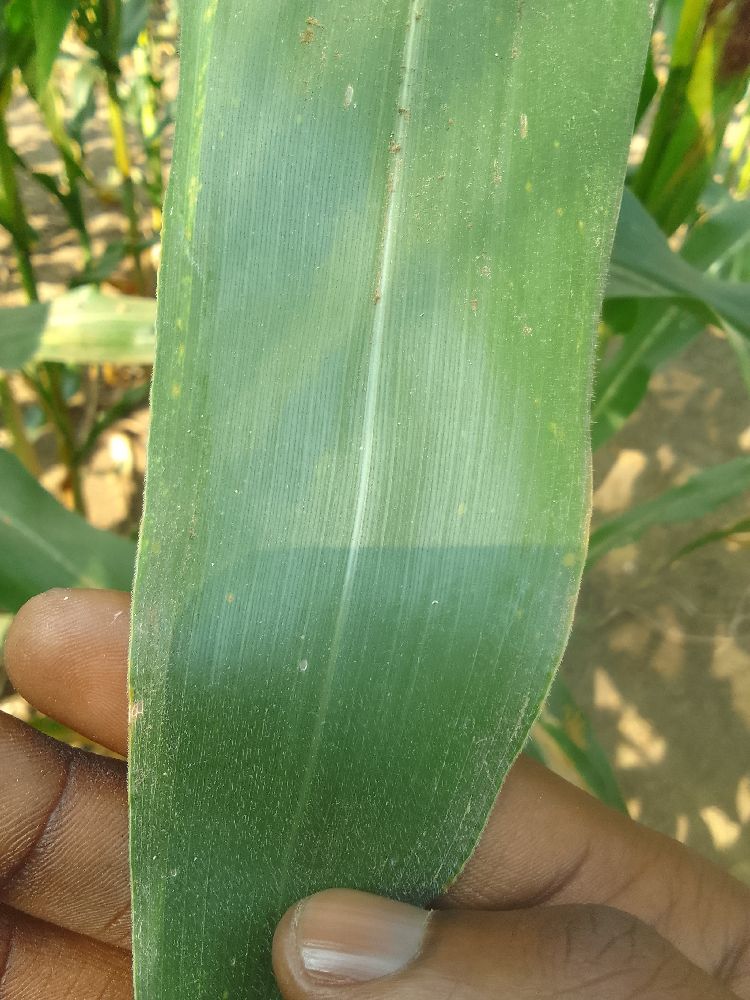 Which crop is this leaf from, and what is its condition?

maize, healthy
